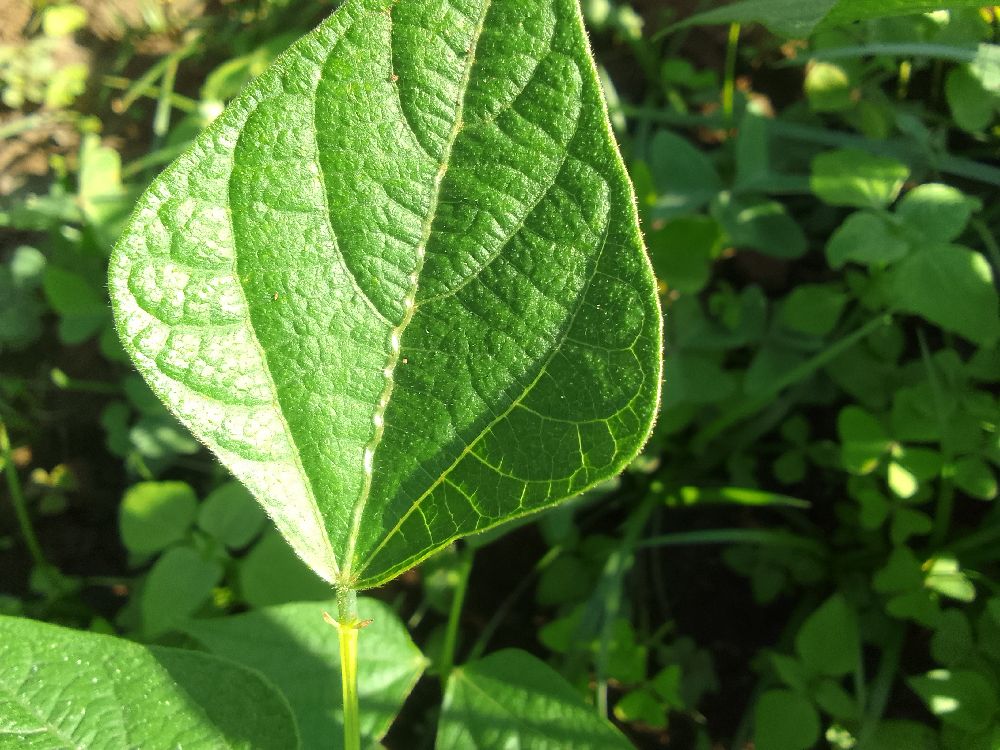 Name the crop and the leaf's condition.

common bean, healthy
